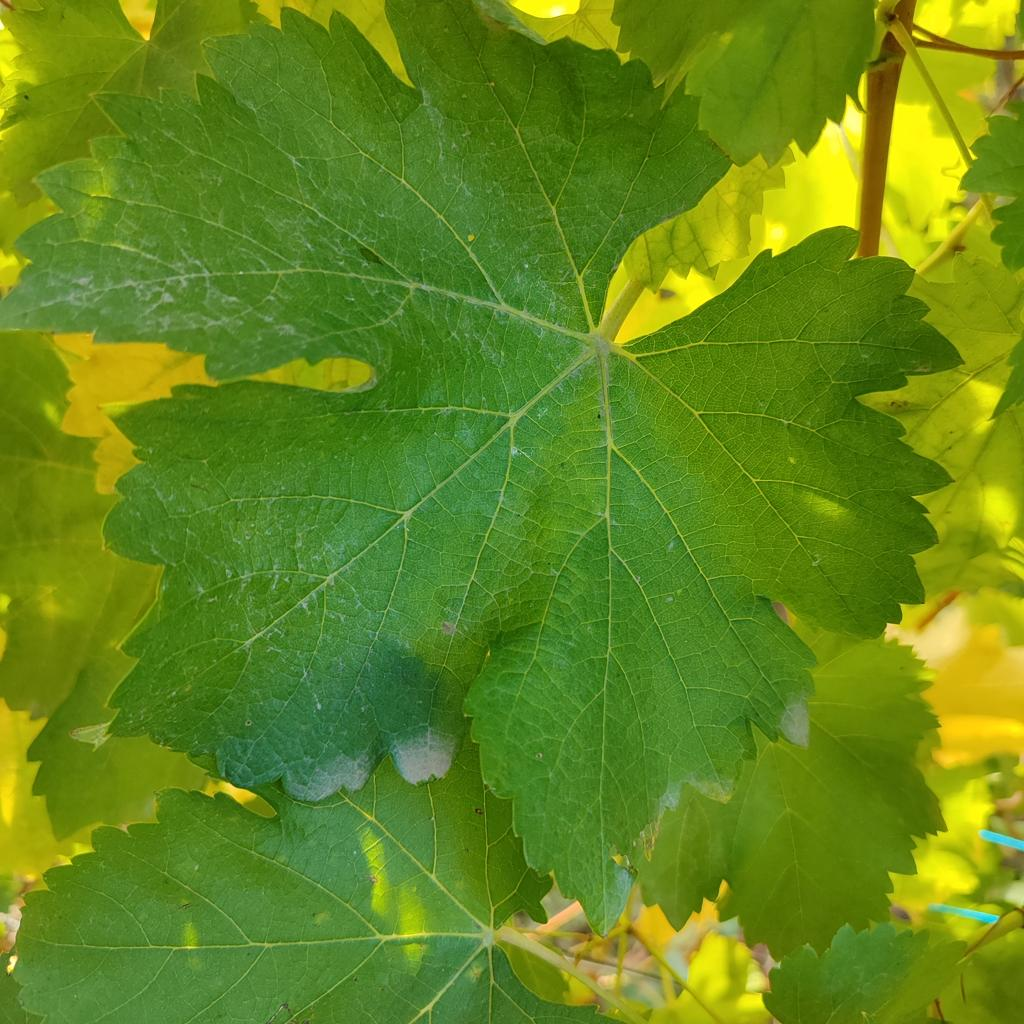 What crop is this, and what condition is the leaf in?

grapevine, powdery mildew
